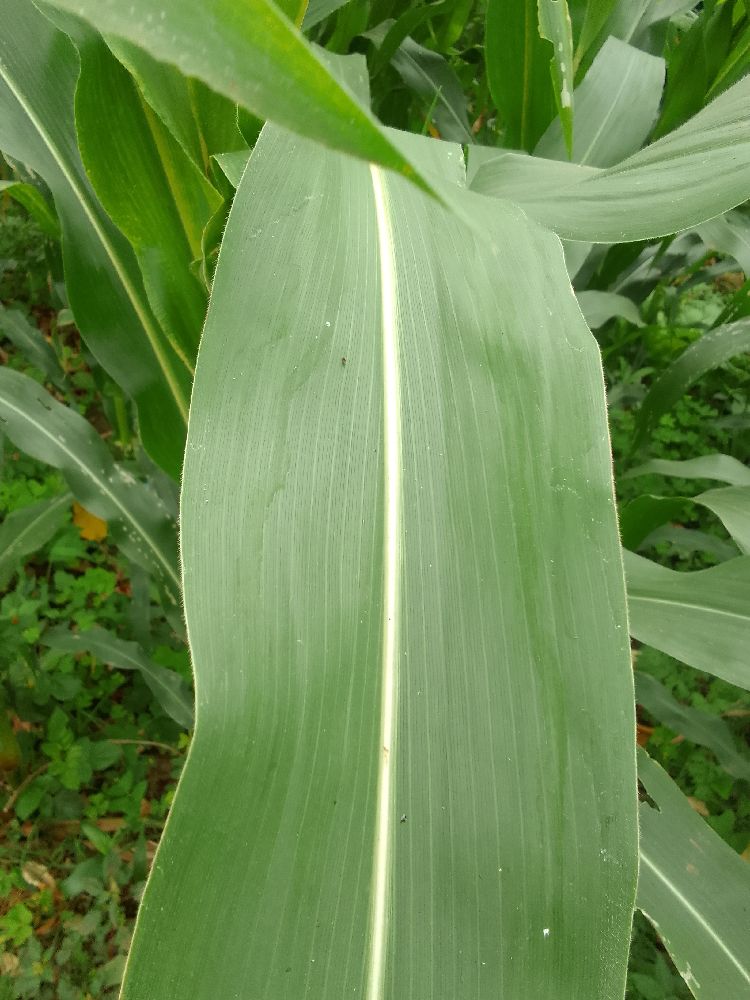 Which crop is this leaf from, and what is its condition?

maize, healthy
